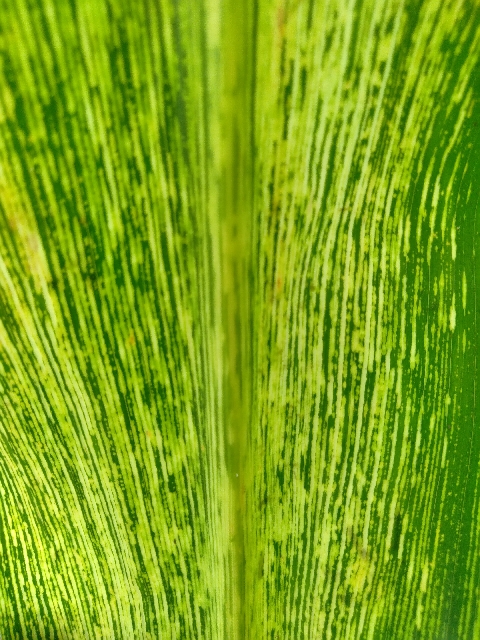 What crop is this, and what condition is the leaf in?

maize, maize streak virus
